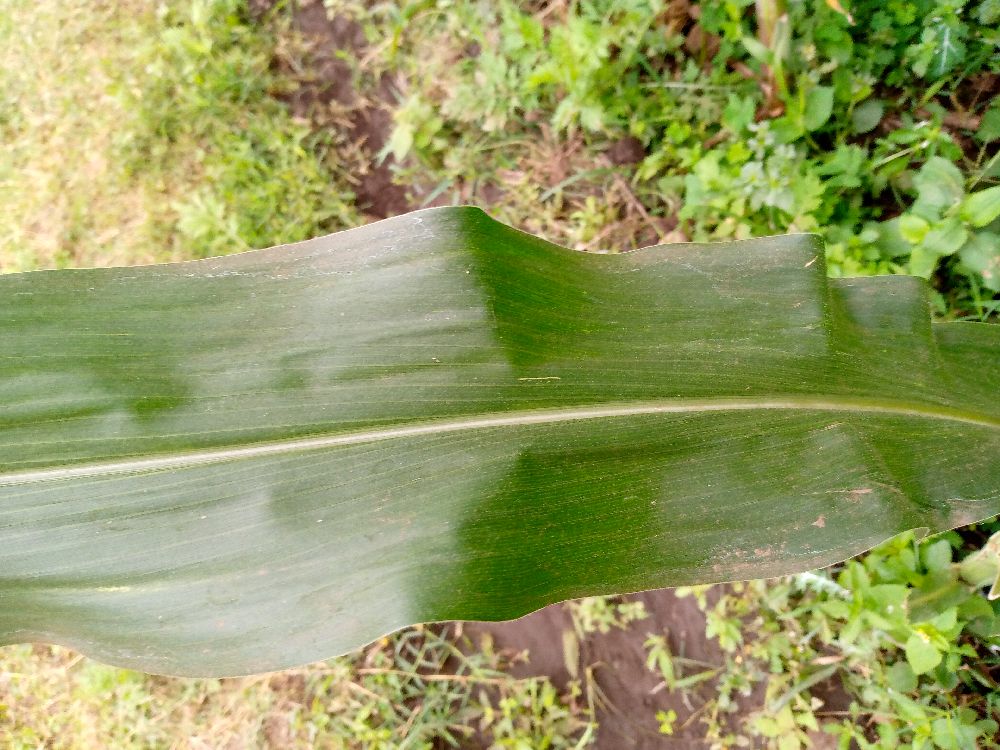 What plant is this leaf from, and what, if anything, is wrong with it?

maize, healthy
